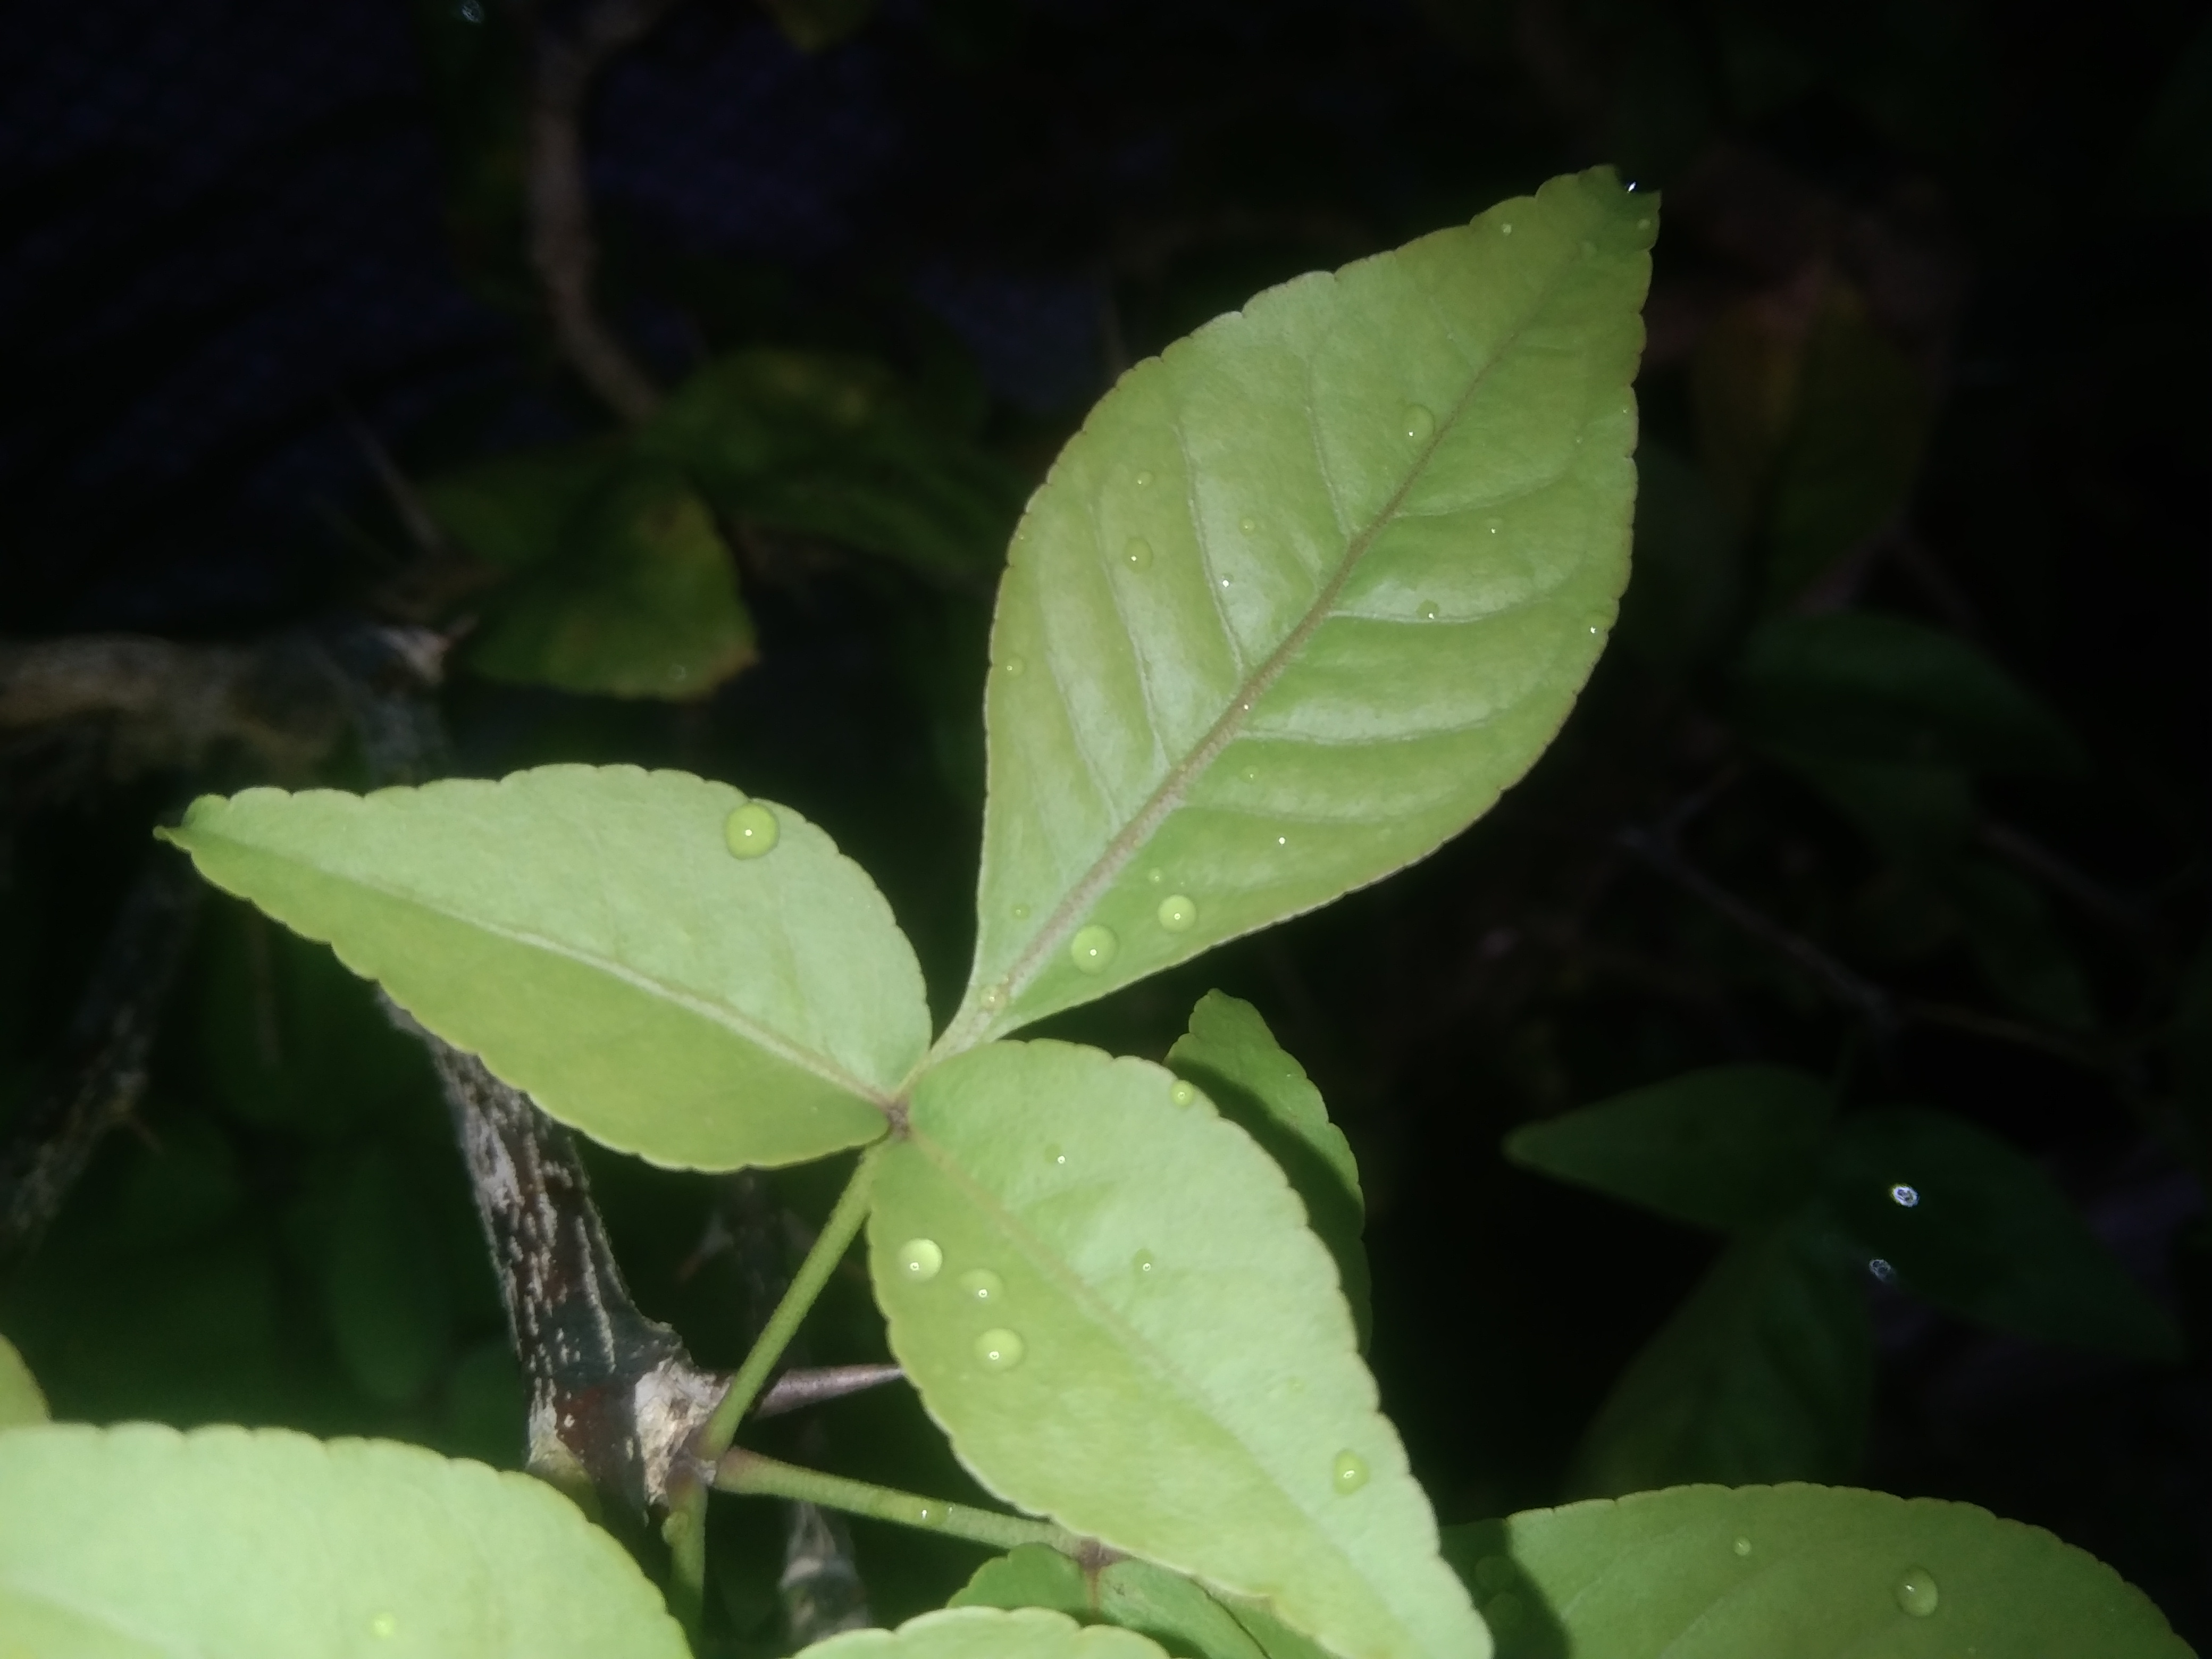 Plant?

wood apple
